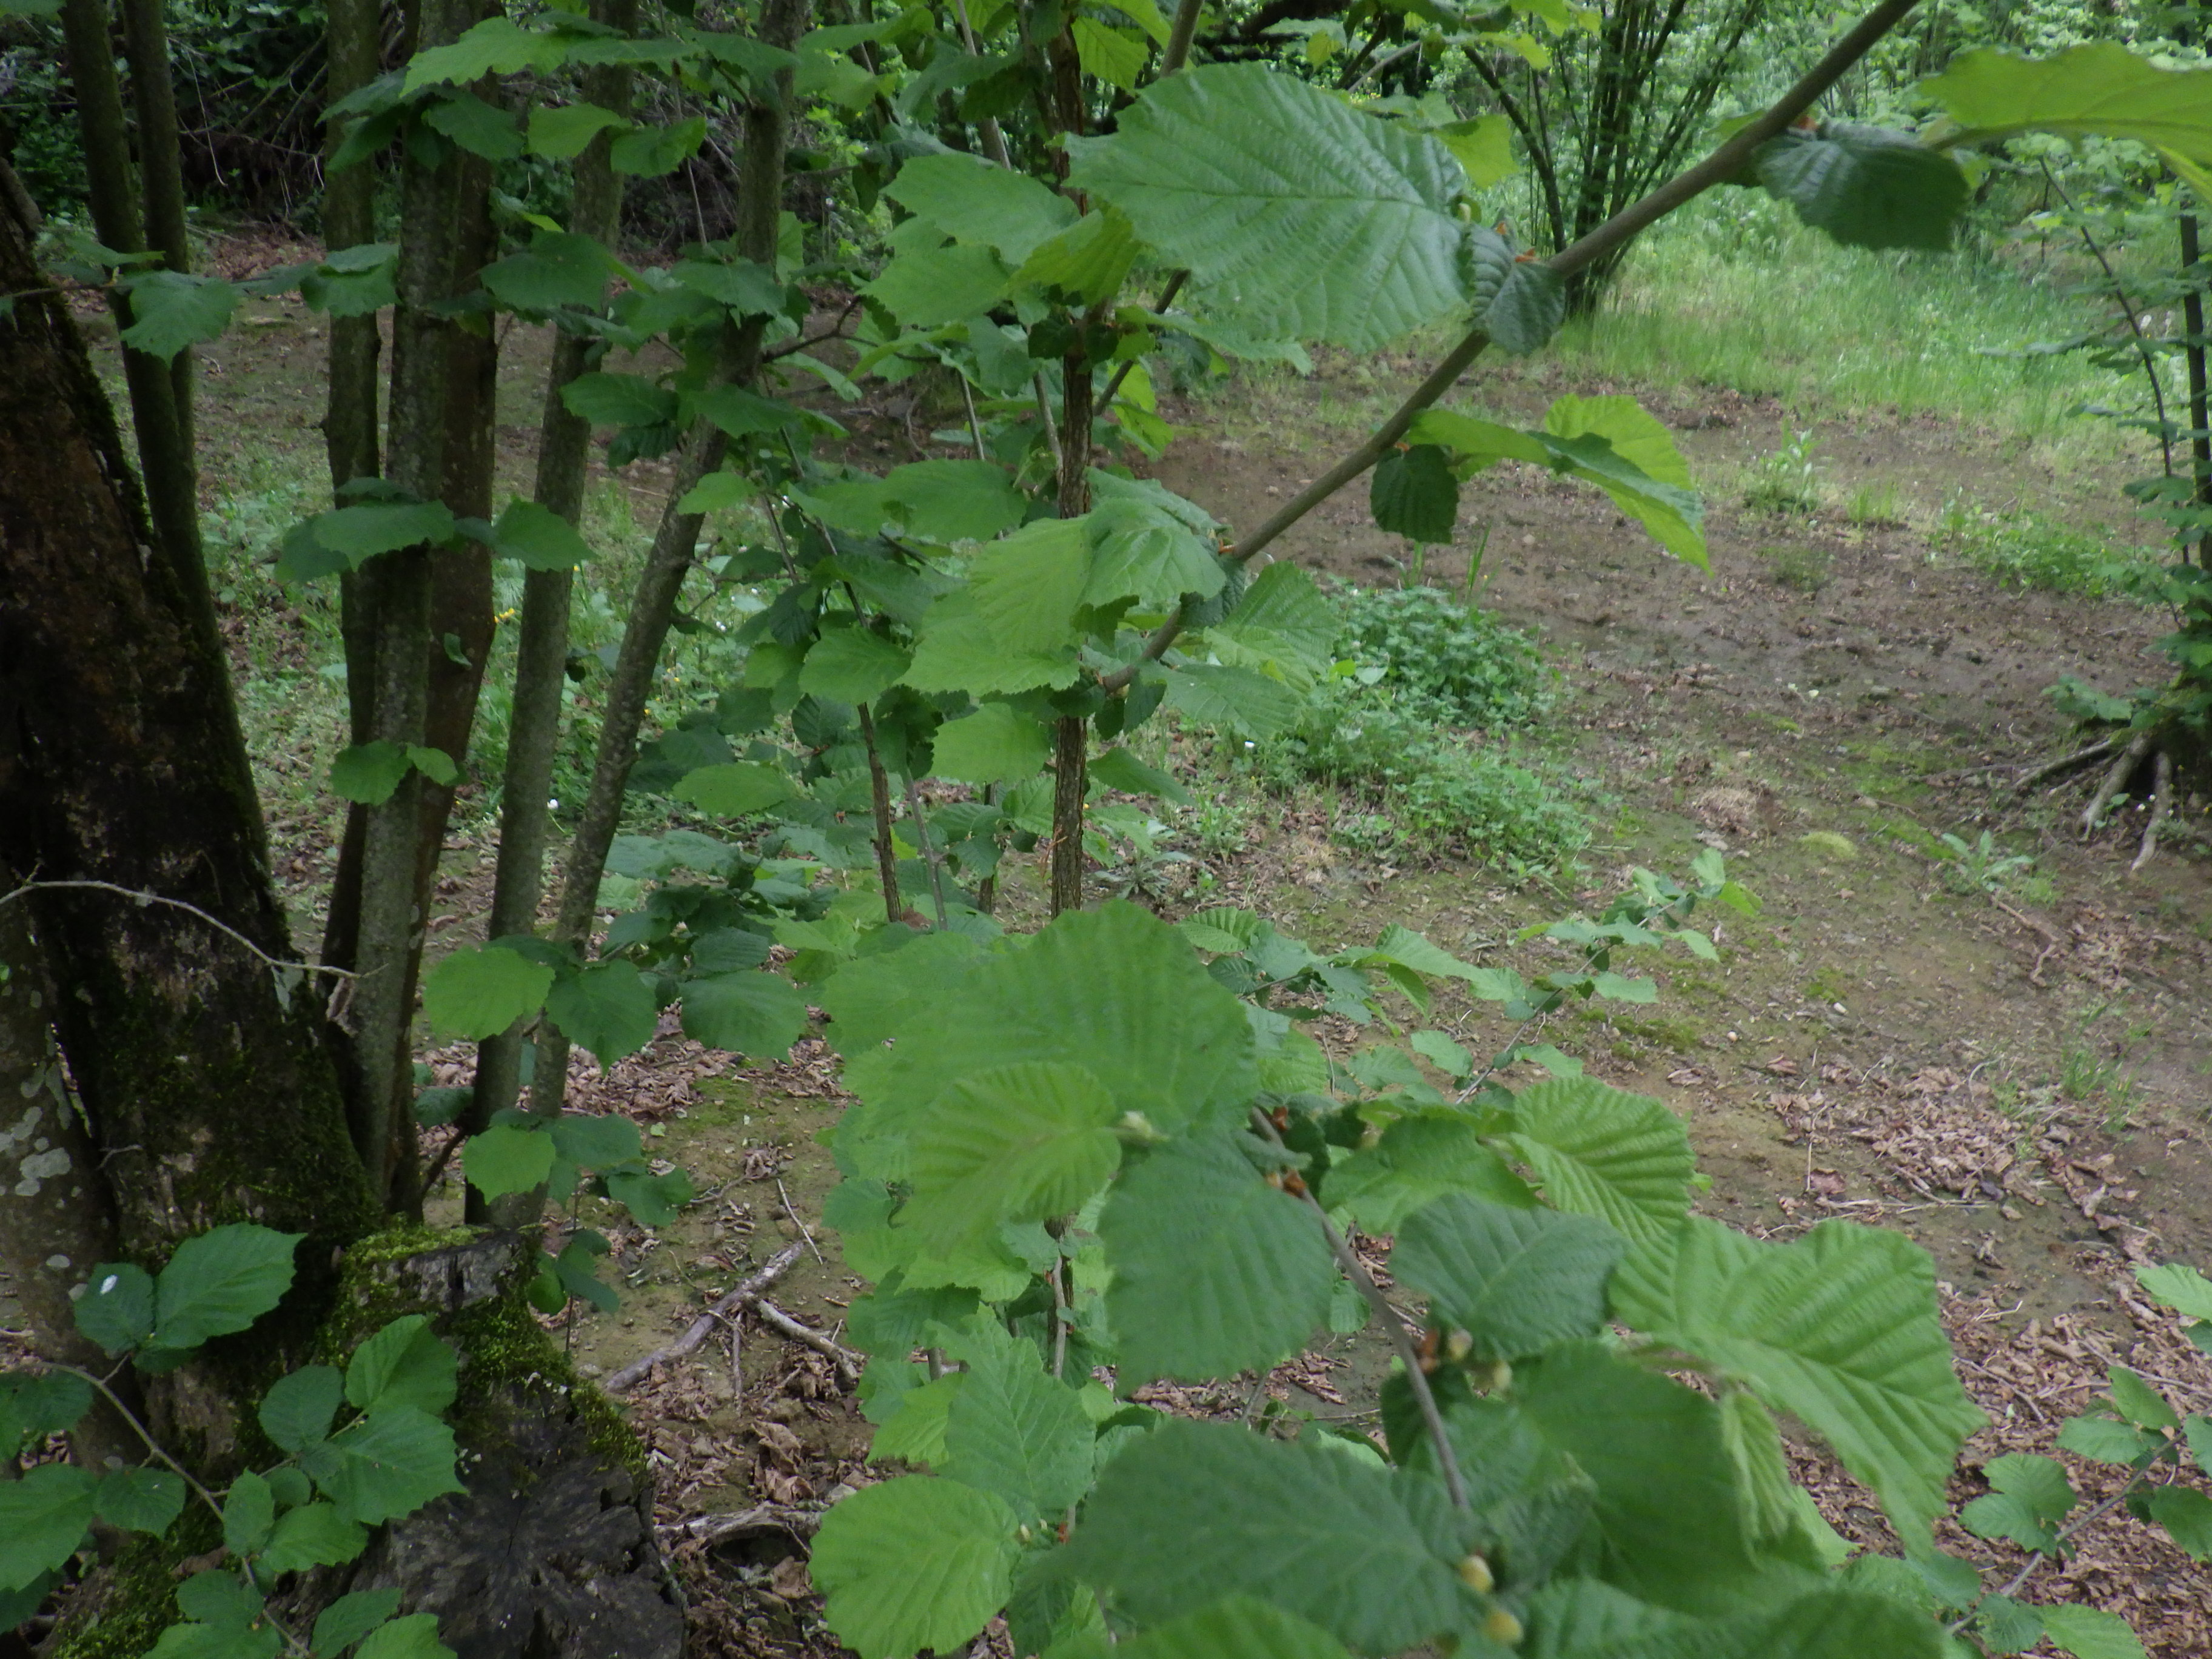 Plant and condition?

hazel, healthy
